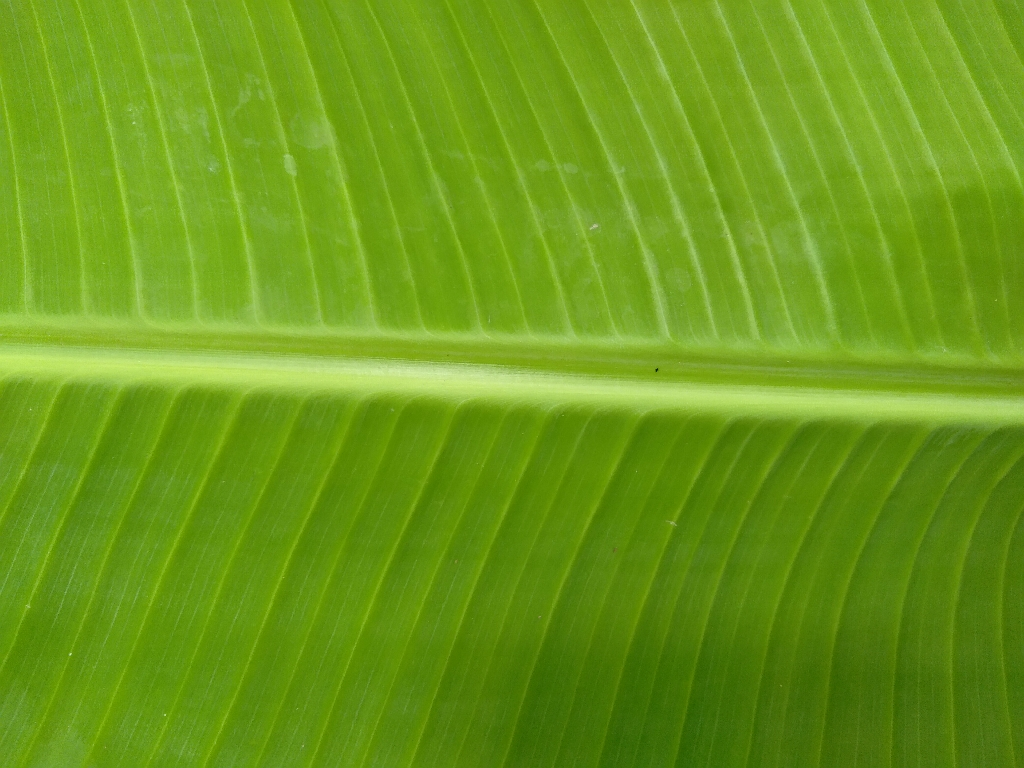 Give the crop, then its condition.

banana, healthy
